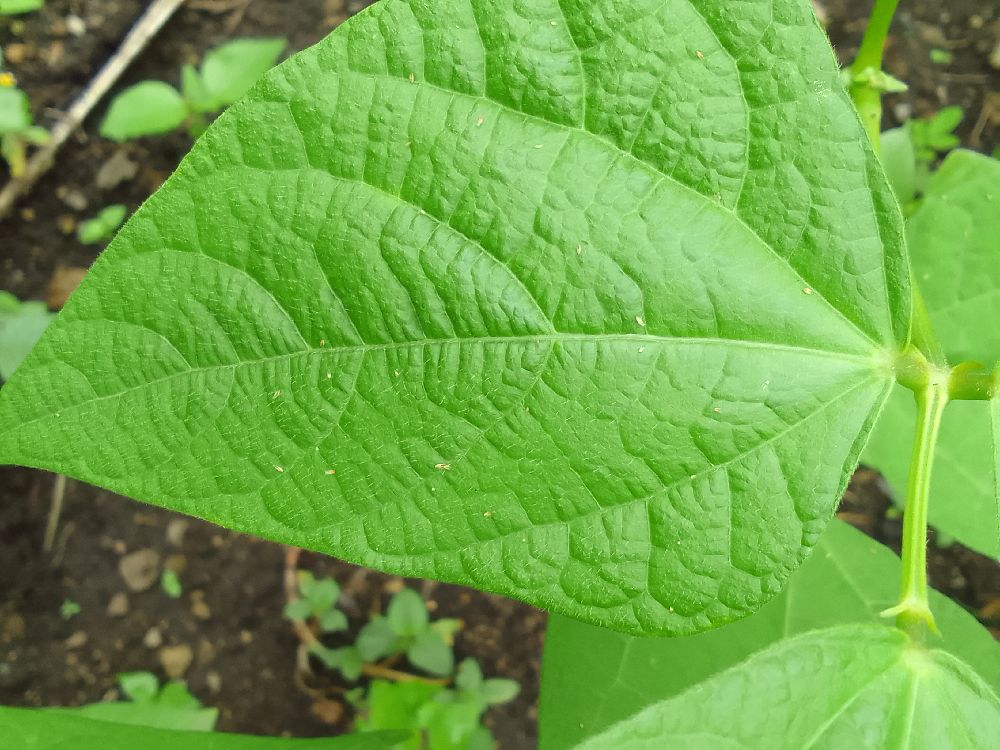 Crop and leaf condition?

common bean, healthy
